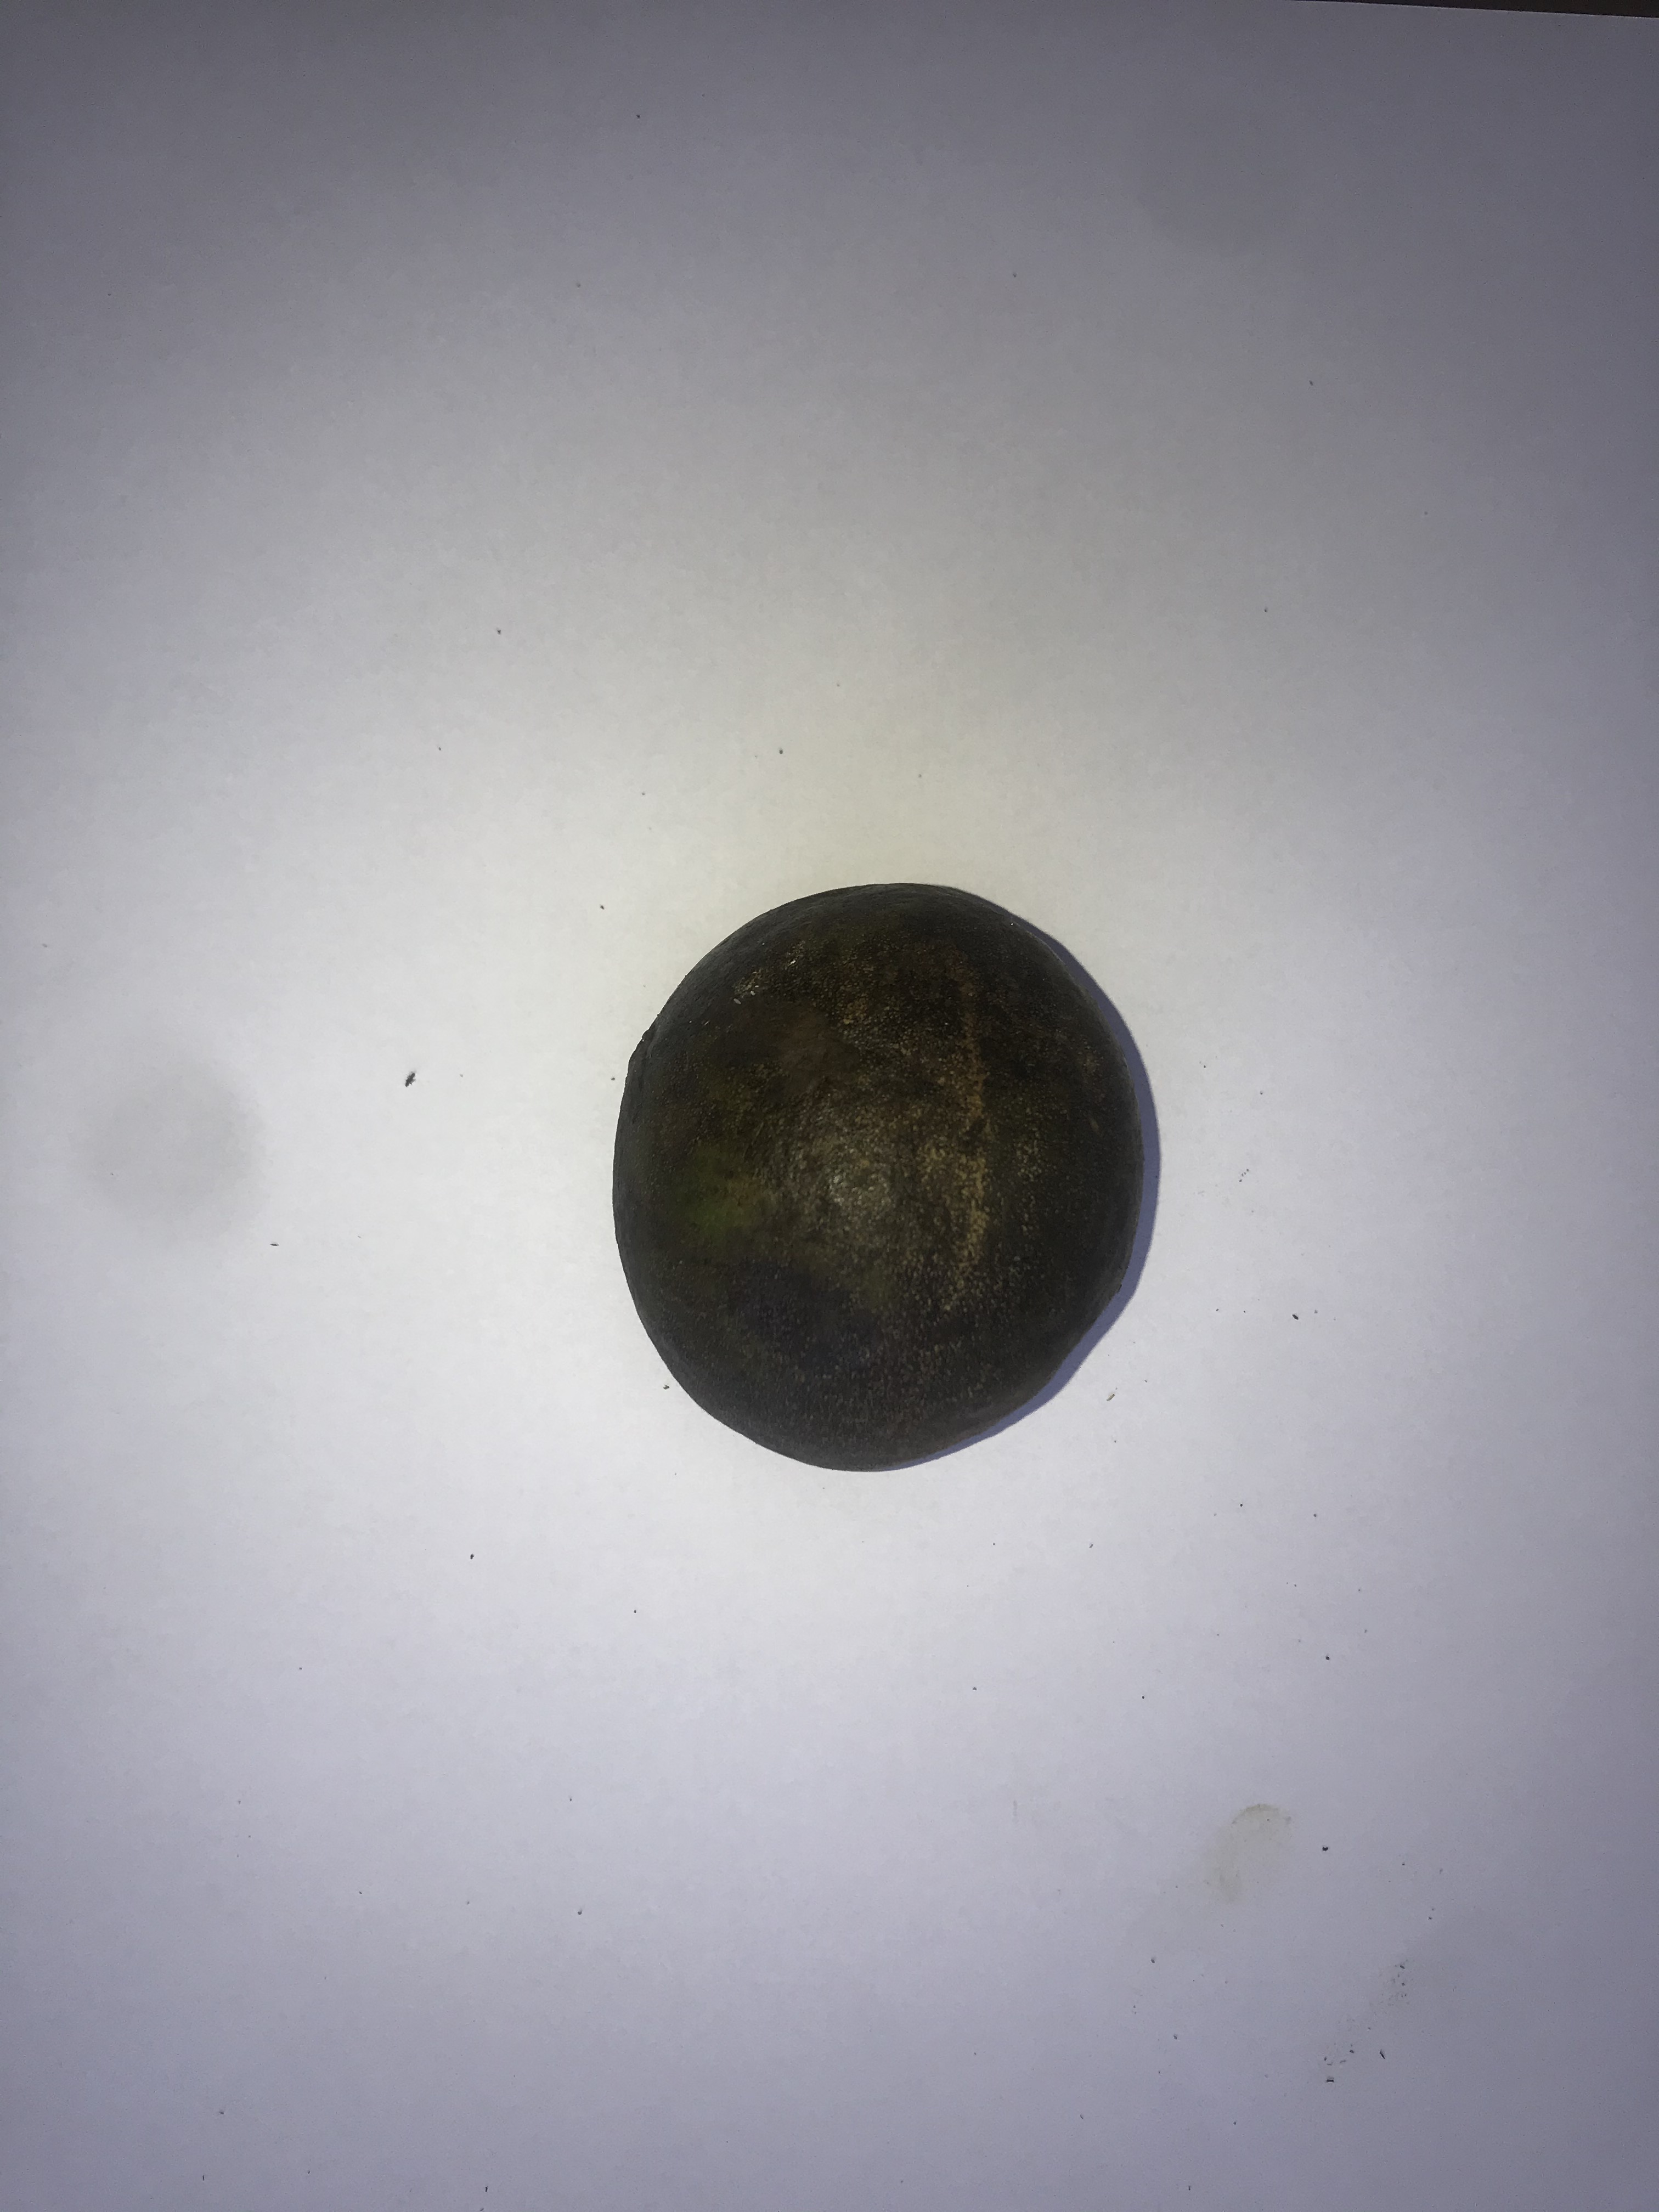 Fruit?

pequi
